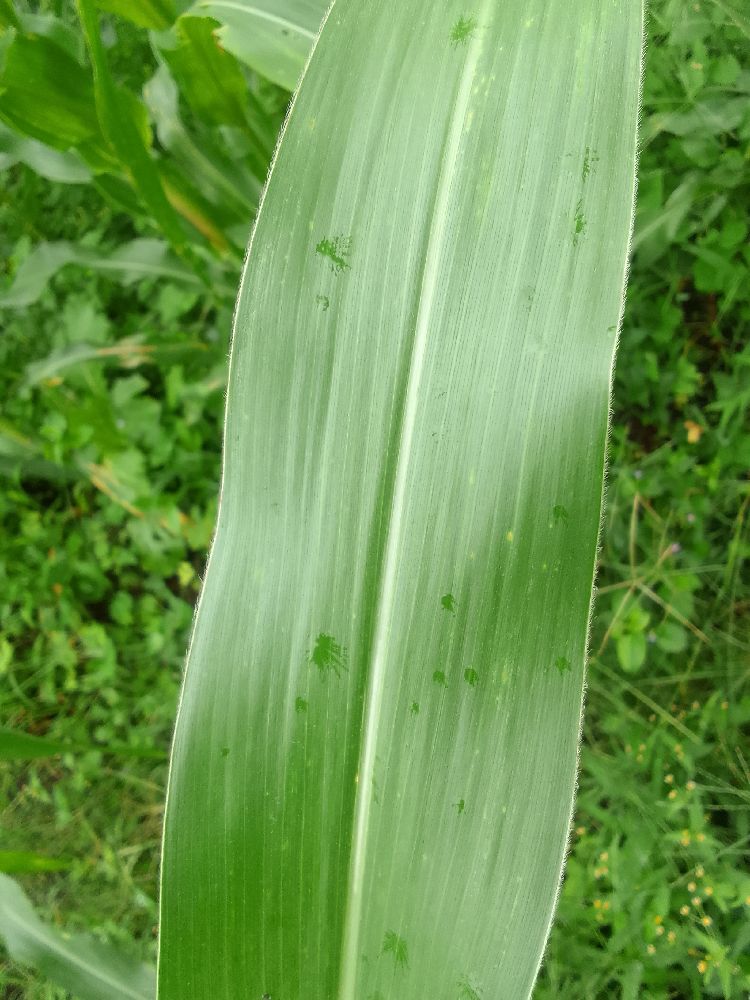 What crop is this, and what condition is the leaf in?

maize, healthy
